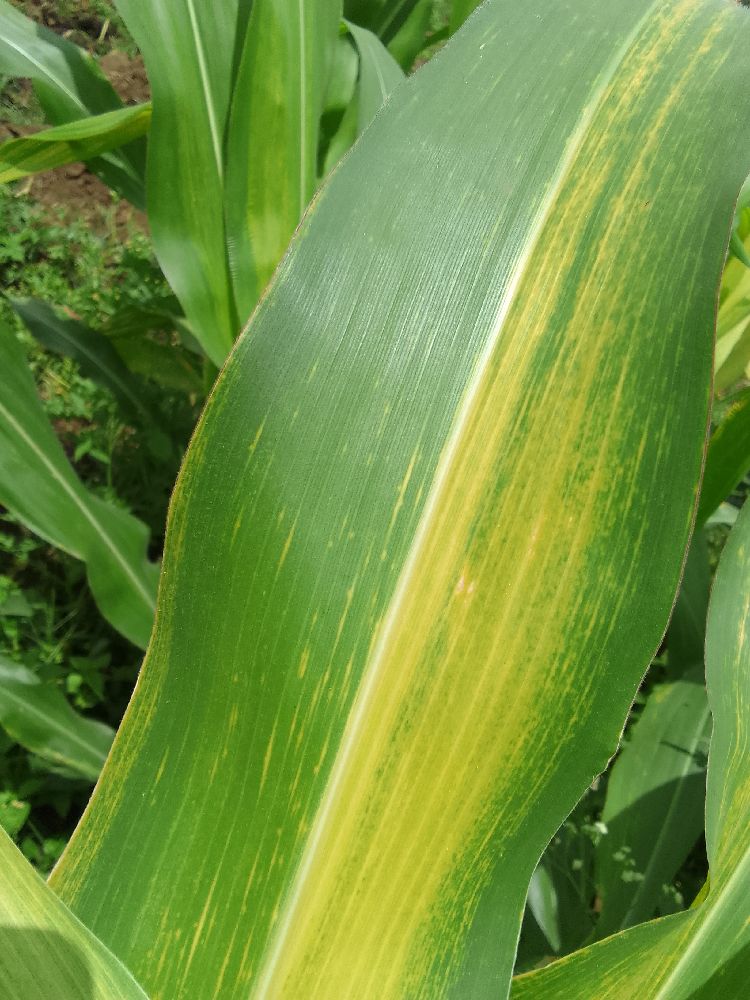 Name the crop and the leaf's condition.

maize, maize lethal necrosis
